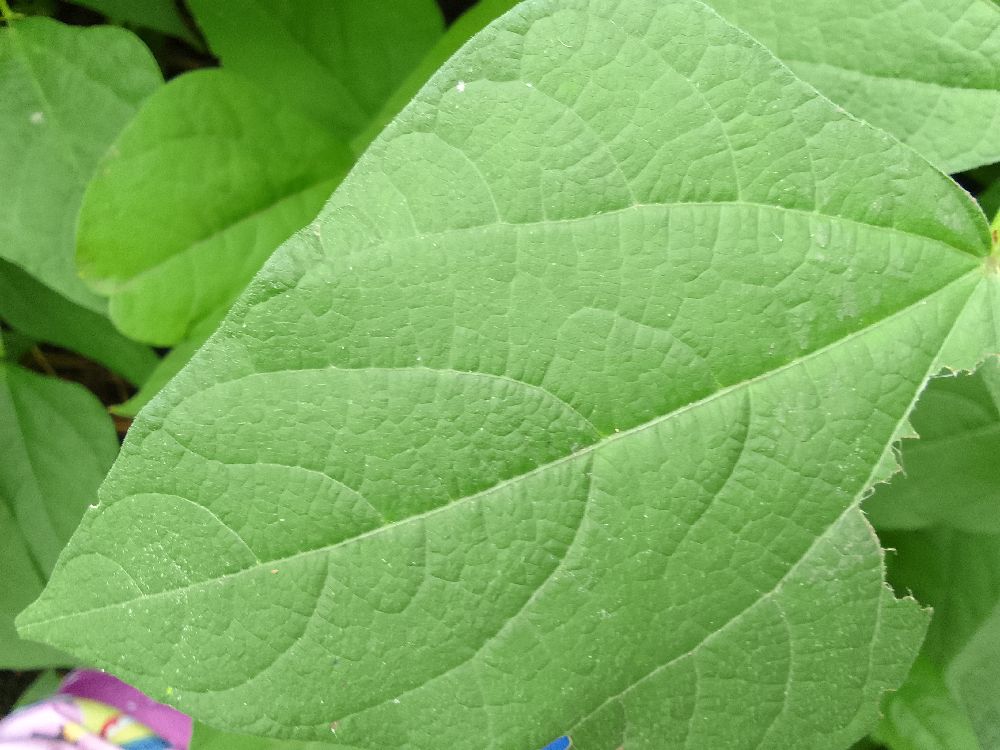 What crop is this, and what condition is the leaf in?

common bean, healthy
